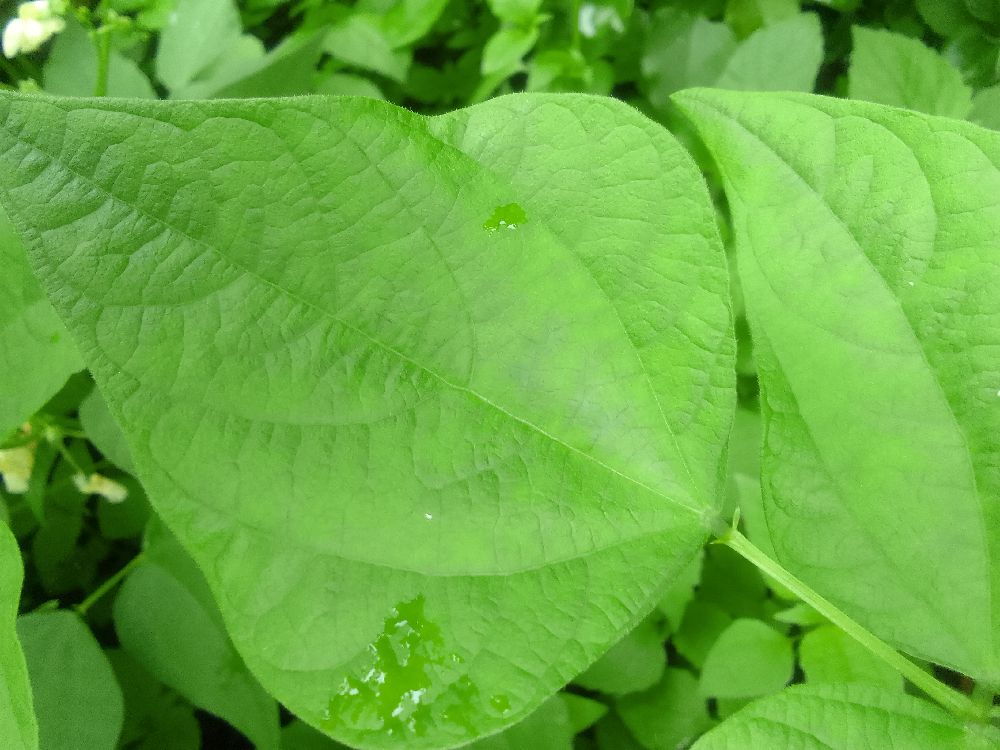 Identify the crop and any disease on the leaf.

common bean, healthy
